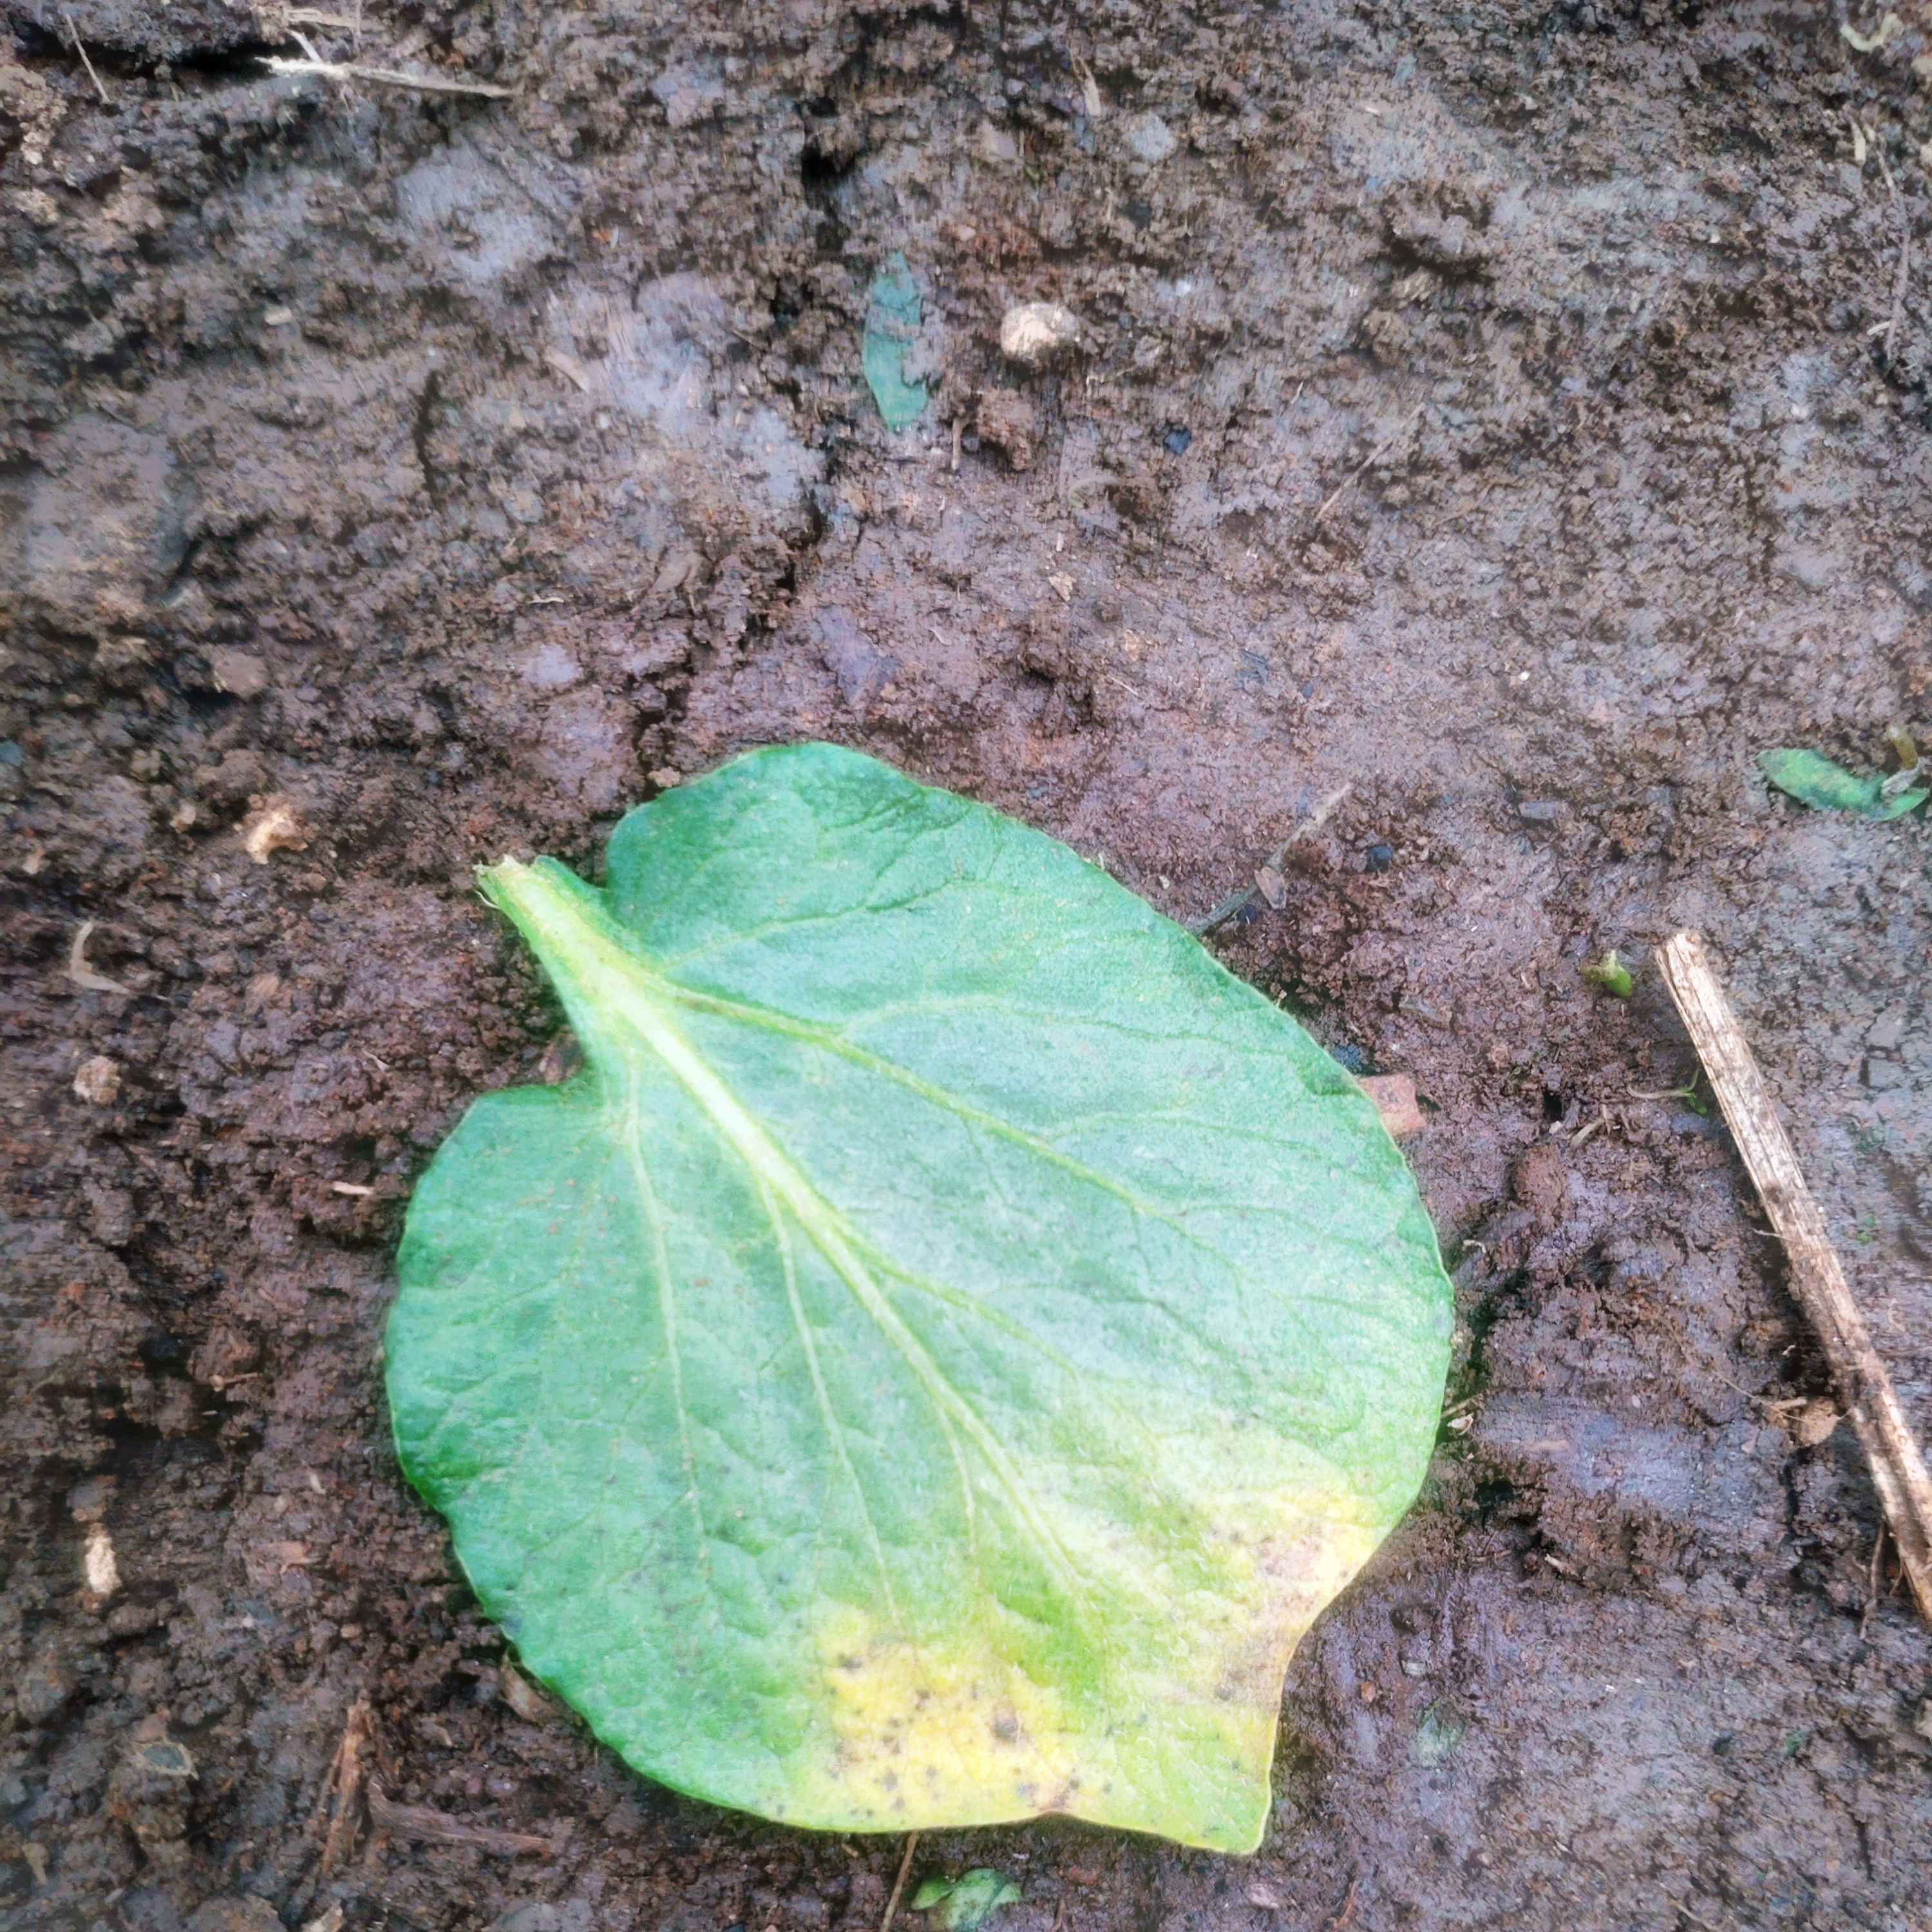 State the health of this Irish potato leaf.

late blight
